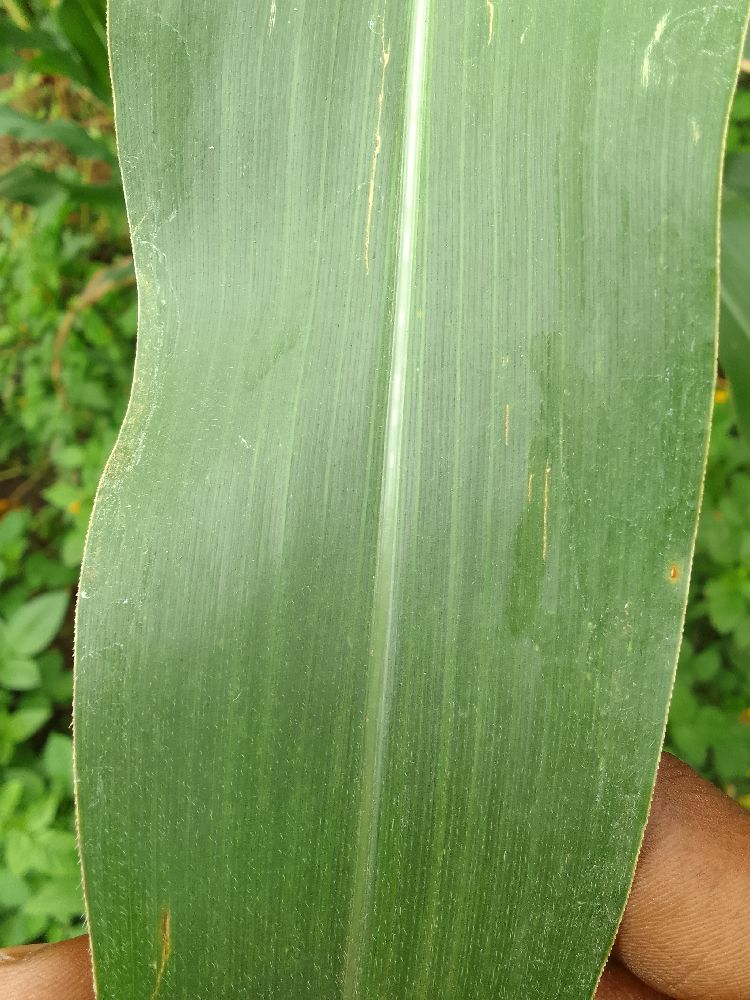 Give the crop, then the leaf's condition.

maize, healthy
